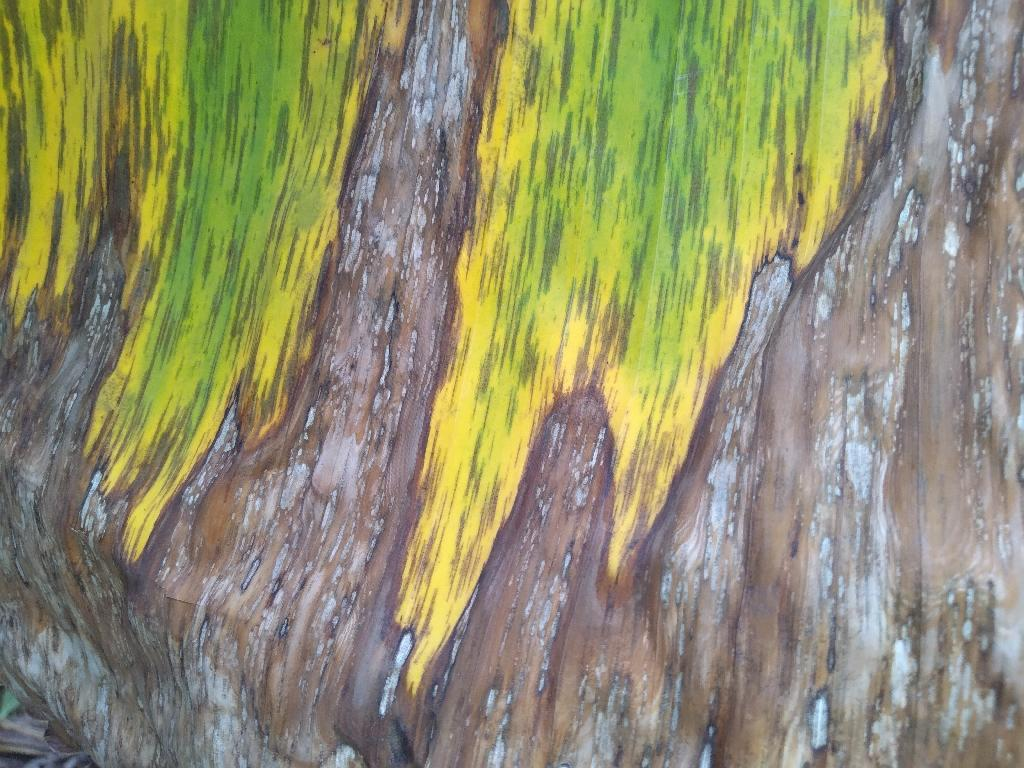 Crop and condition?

banana, black sigatoka
